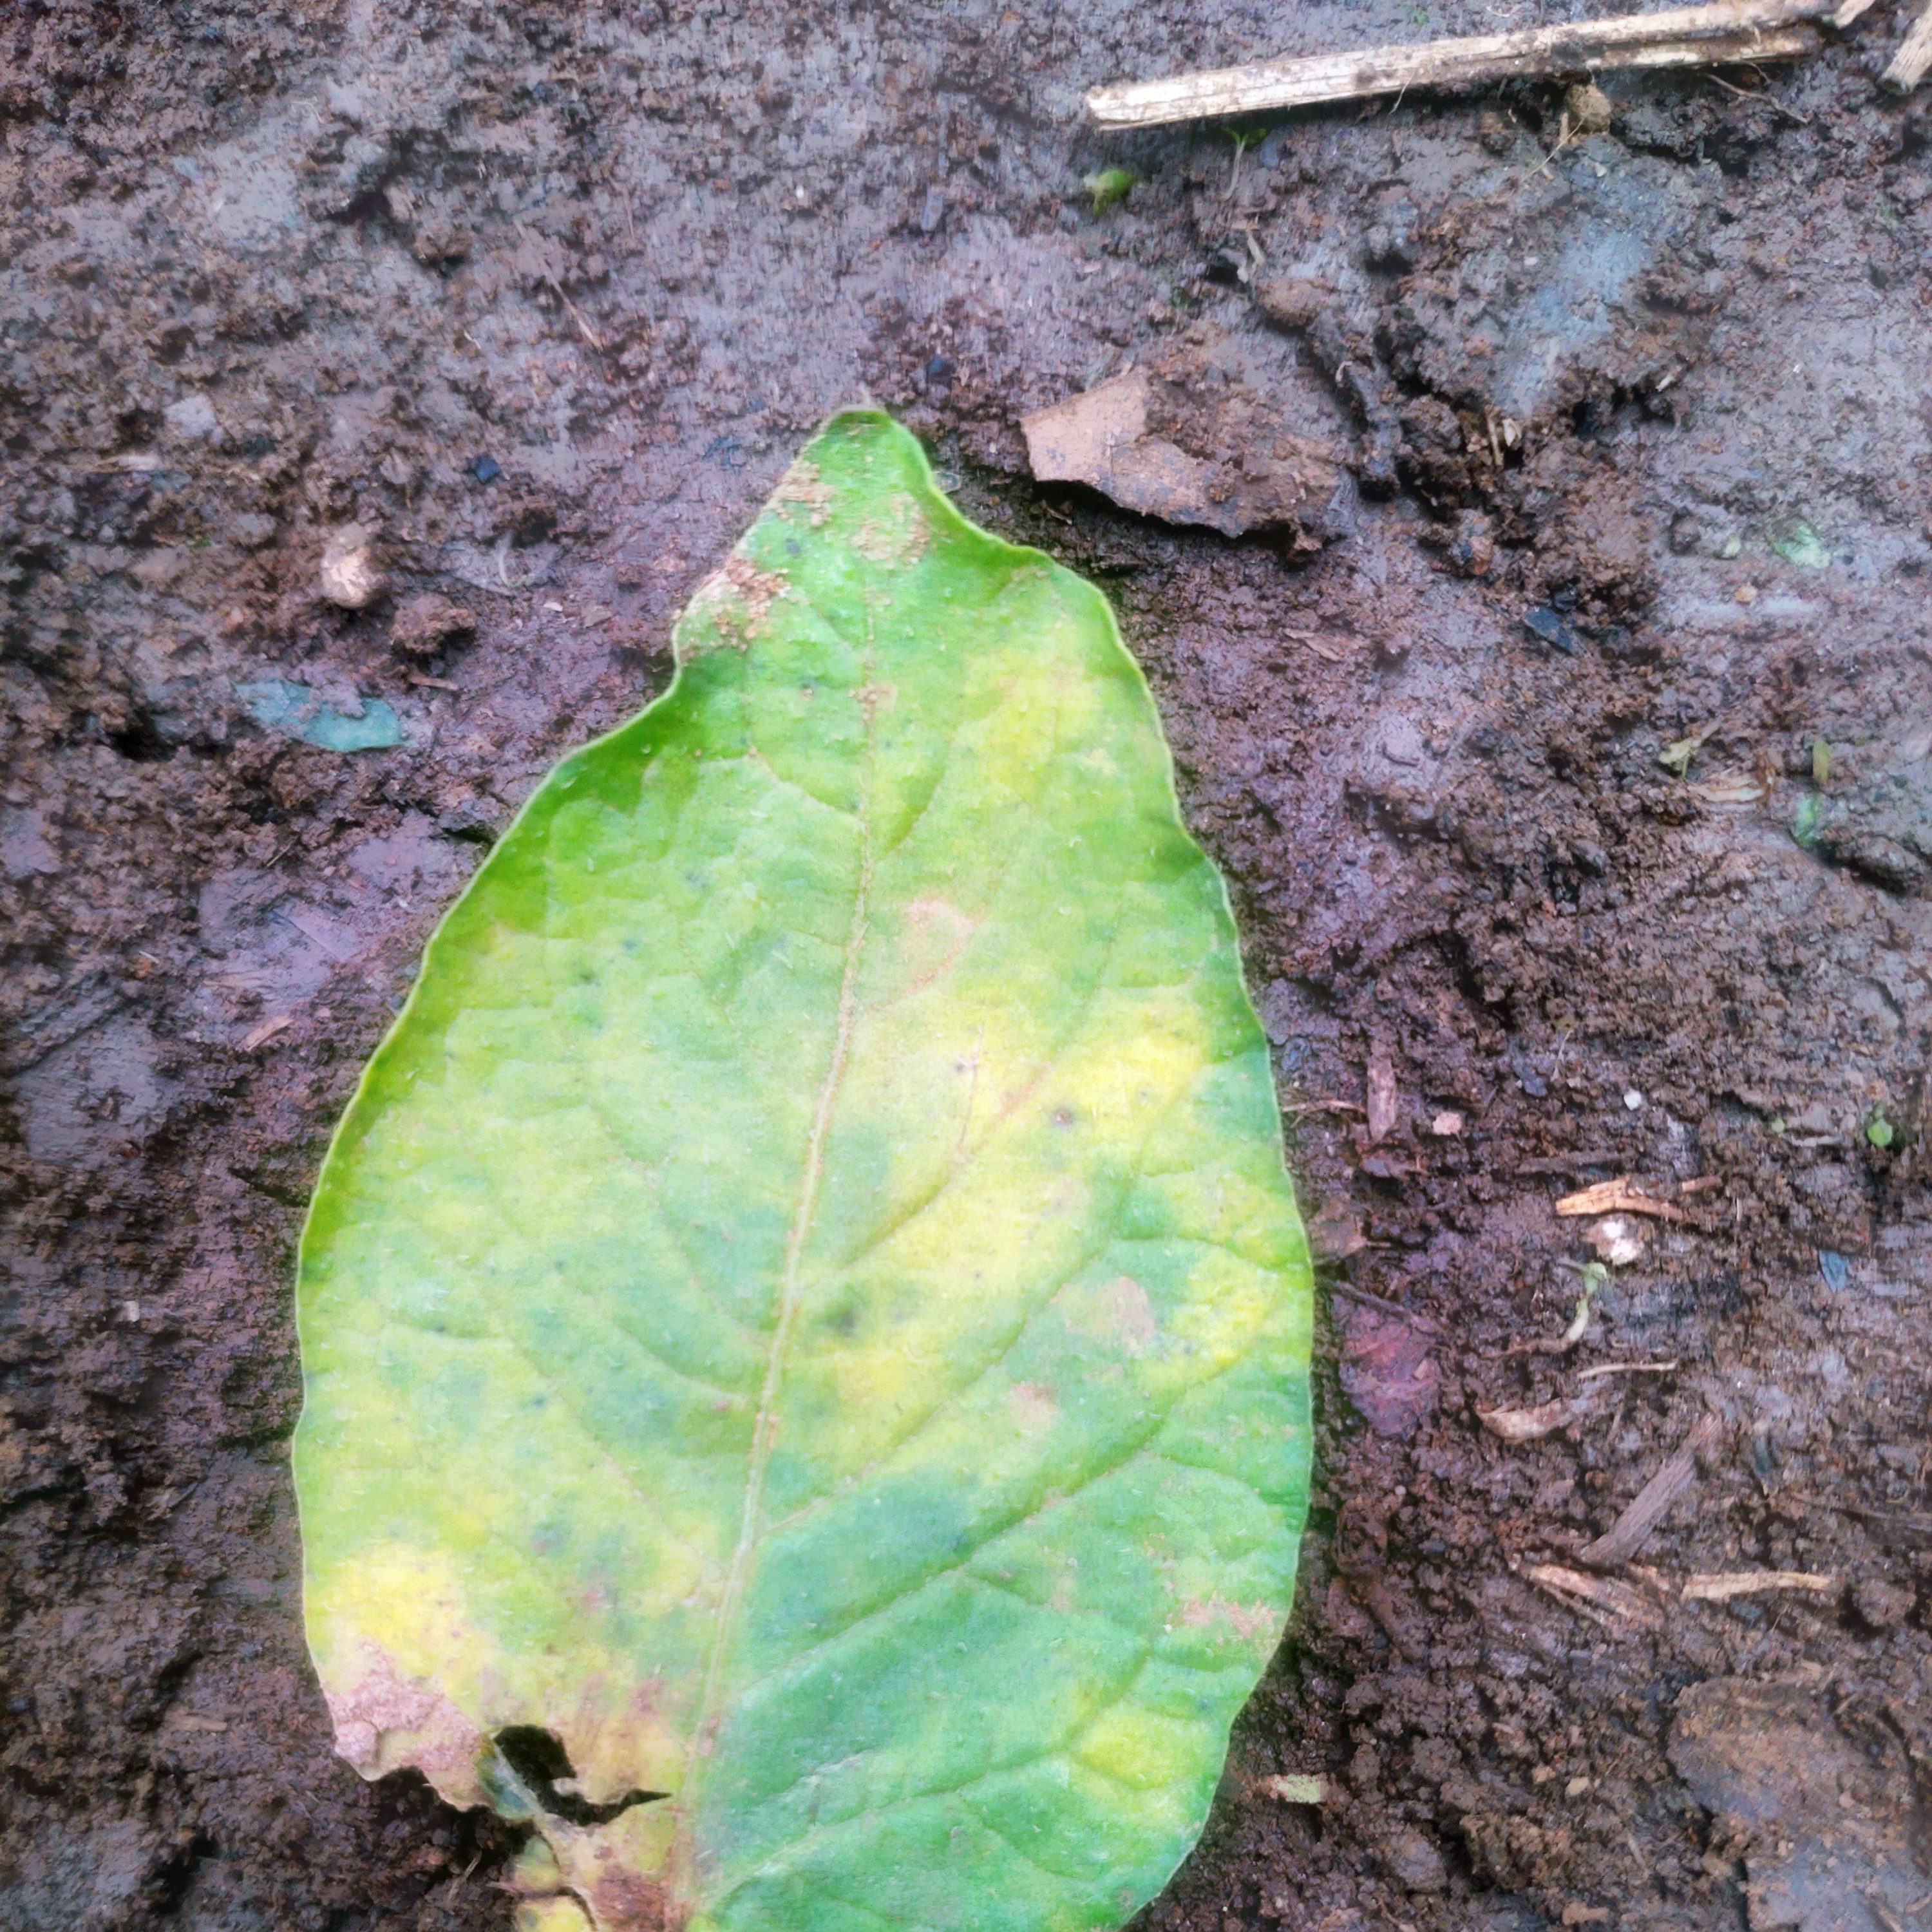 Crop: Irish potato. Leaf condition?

late blight
